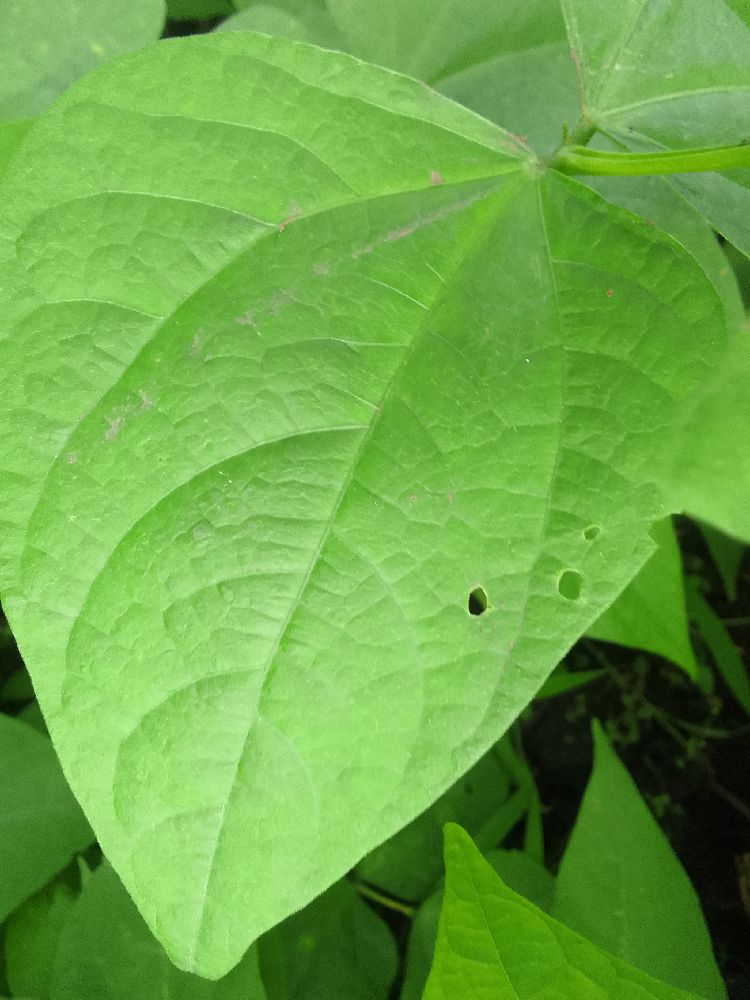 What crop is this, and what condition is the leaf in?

common bean, healthy
